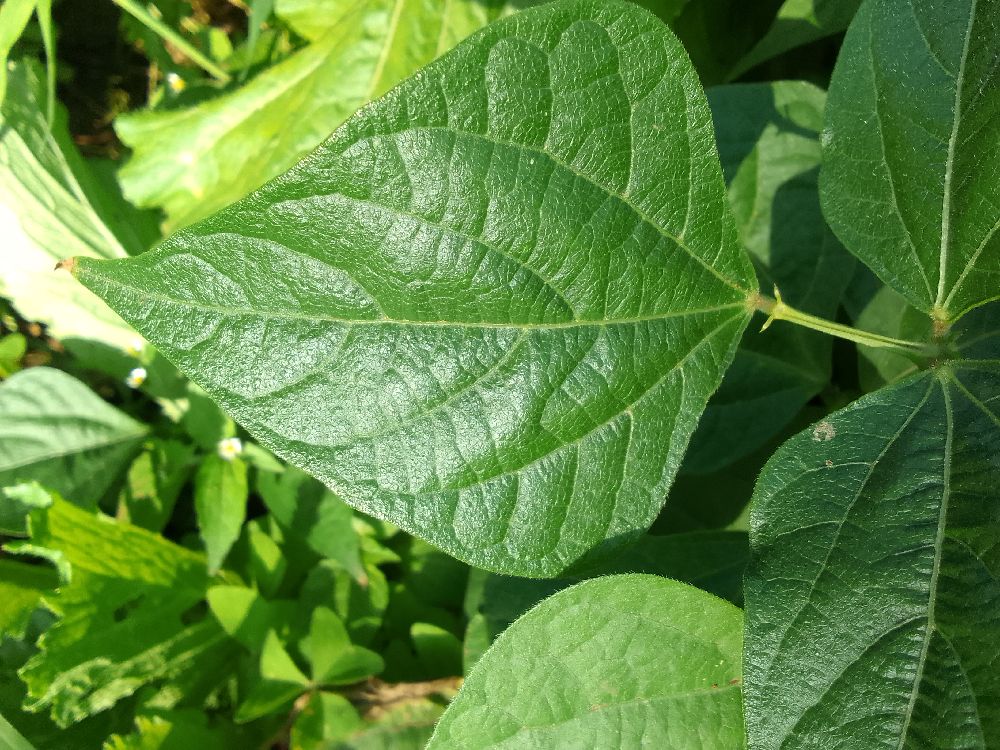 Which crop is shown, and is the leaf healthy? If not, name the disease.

common bean, healthy
